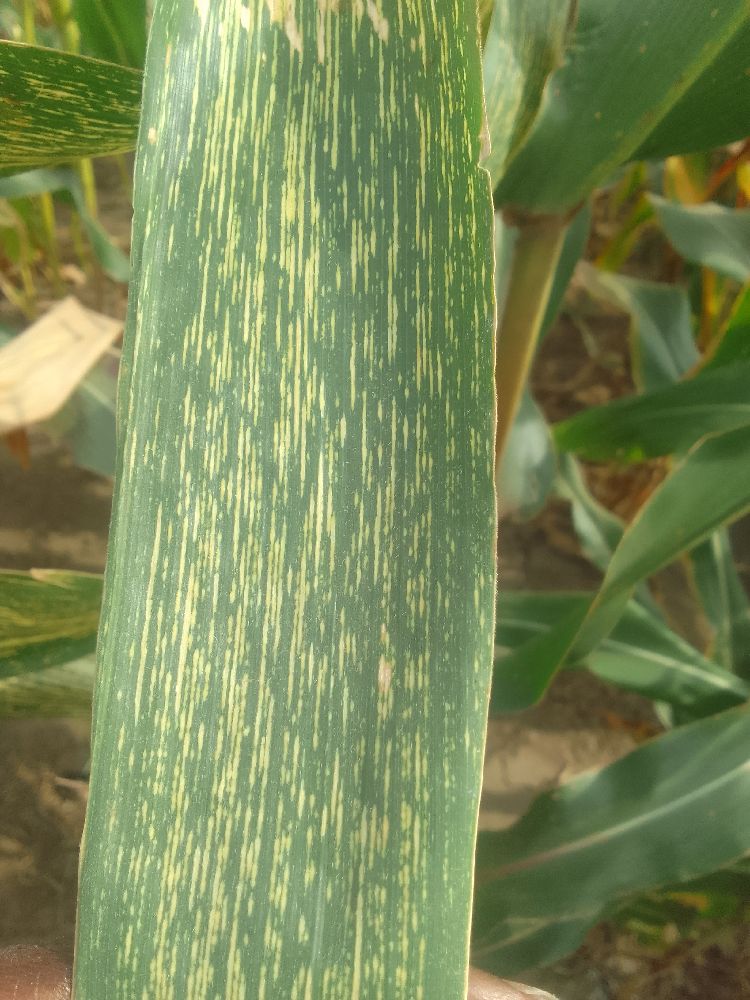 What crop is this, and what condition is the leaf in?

maize, maize streak virus
